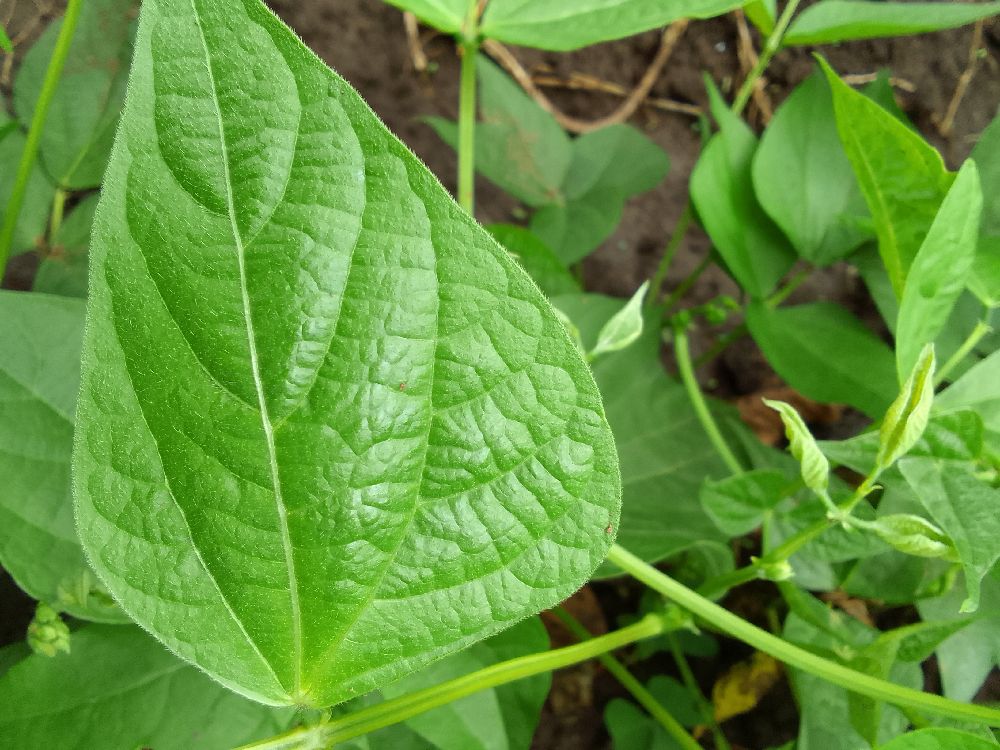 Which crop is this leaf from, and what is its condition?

common bean, healthy
